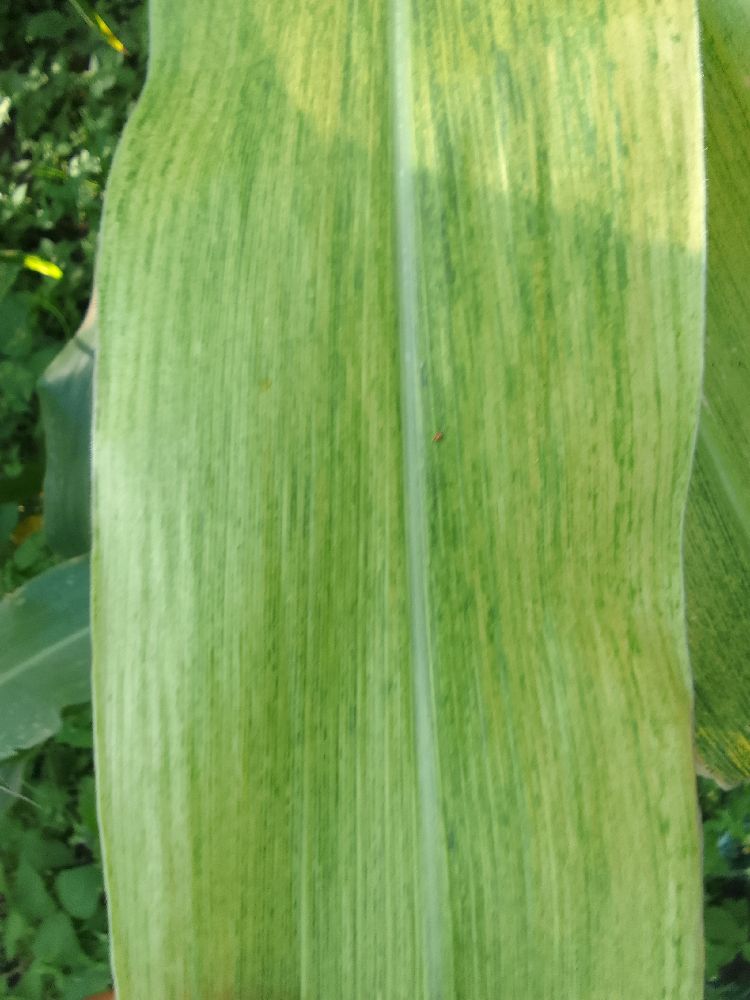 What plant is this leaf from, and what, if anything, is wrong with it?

maize, maize lethal necrosis
